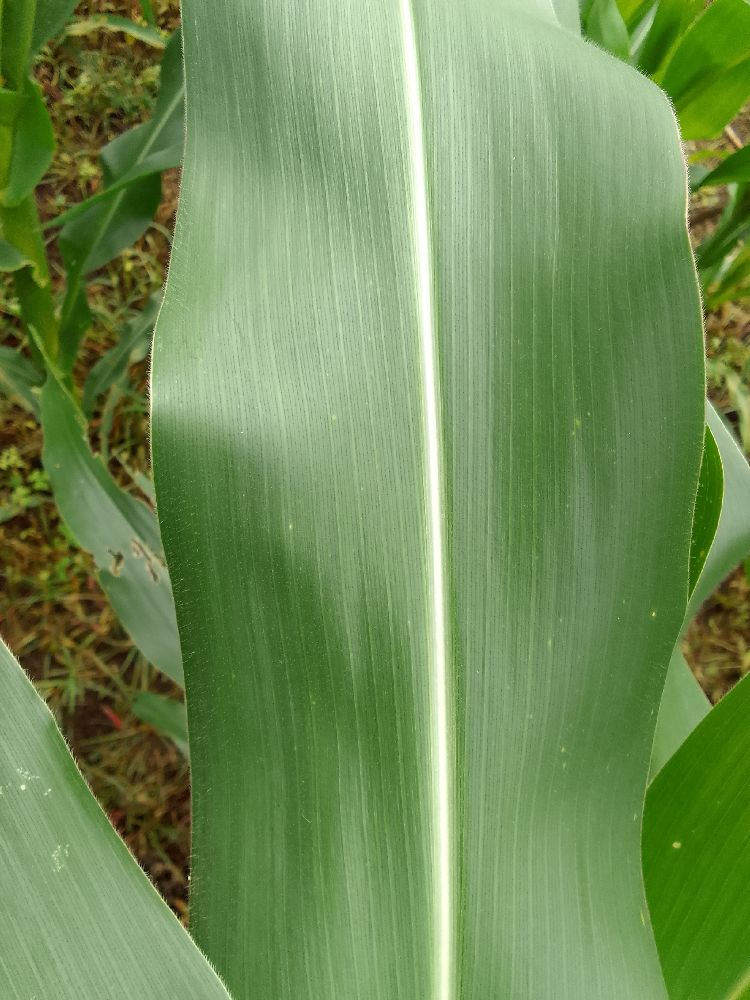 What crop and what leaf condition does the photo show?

maize, healthy
